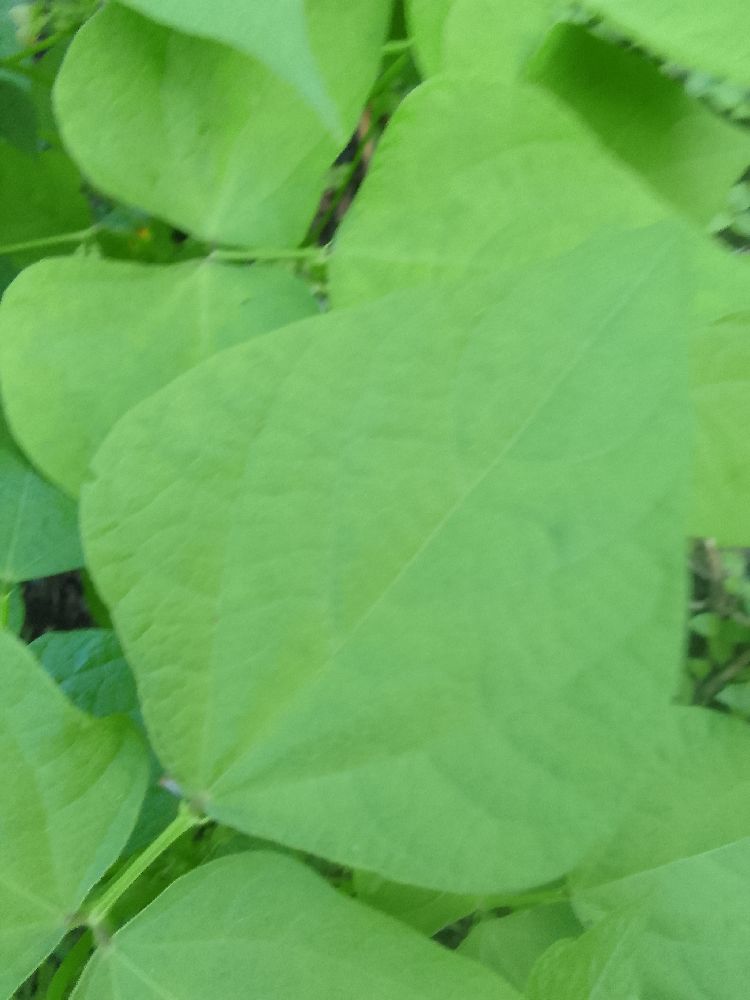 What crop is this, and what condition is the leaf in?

common bean, healthy
